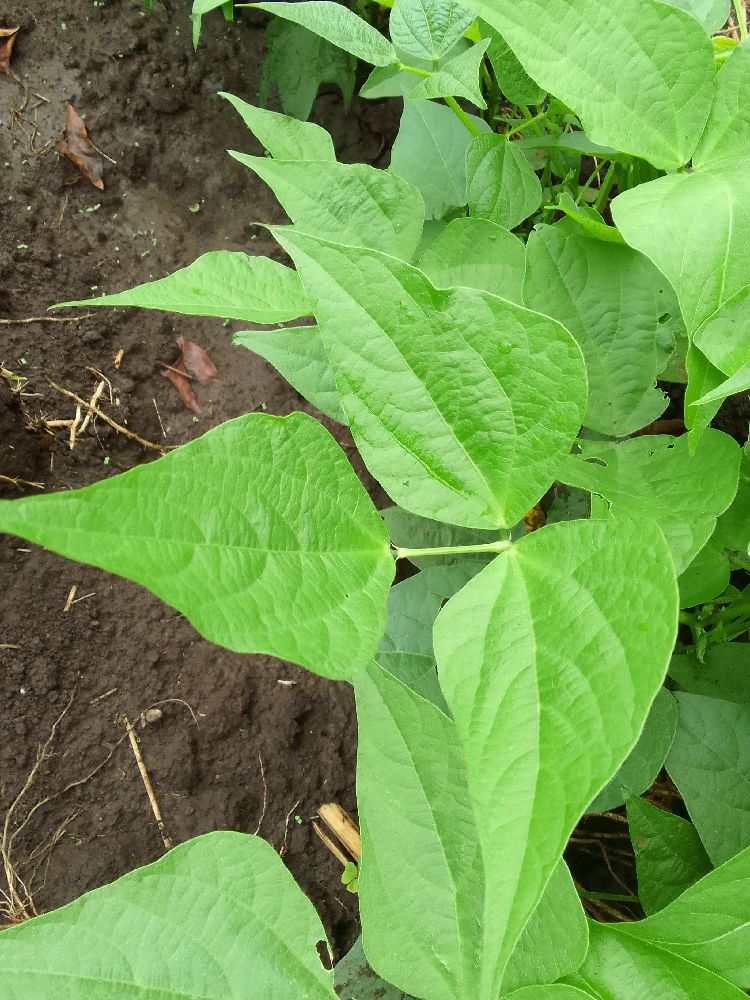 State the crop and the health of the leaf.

common bean, healthy
